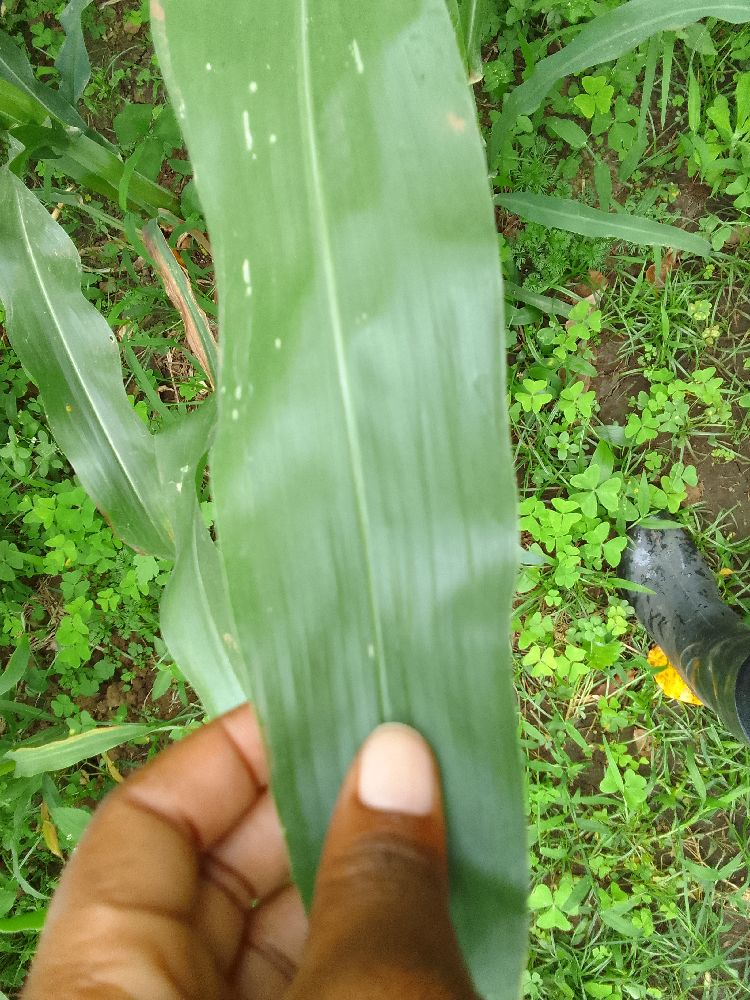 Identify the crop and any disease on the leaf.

maize, healthy
